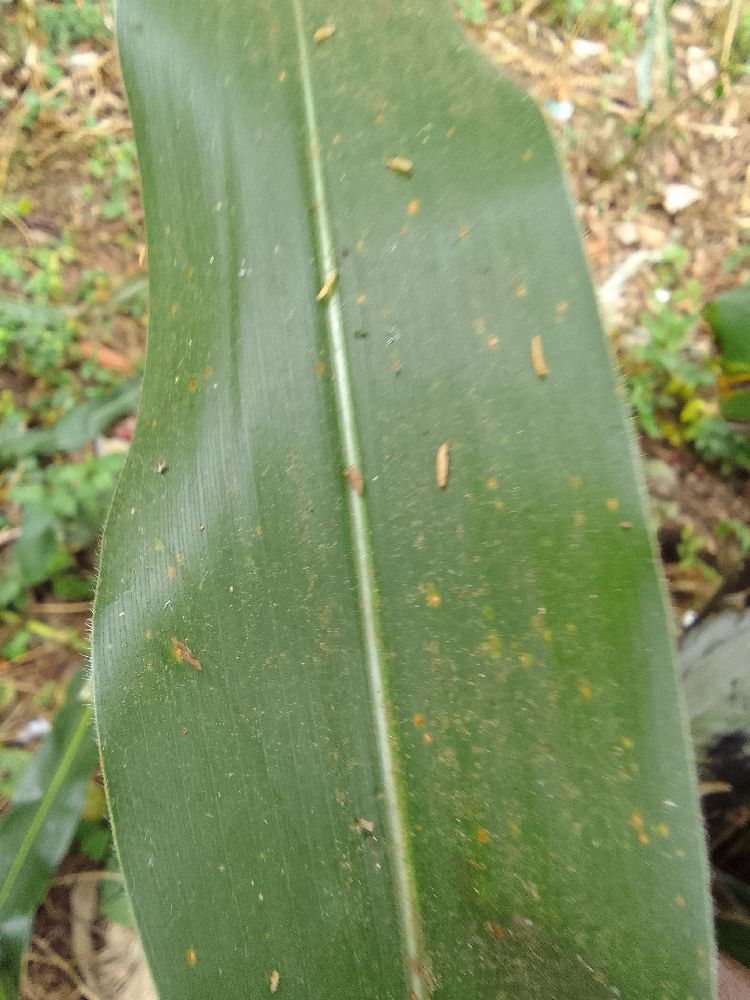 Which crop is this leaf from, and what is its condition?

maize, healthy
